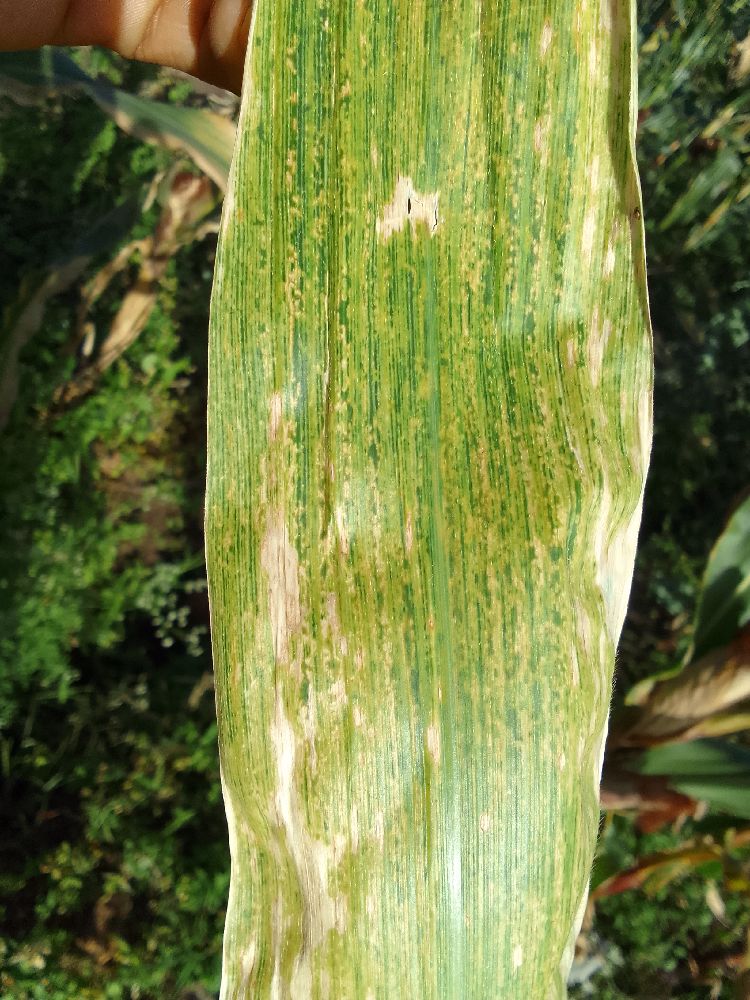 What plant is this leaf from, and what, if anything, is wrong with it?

maize, maize lethal necrosis
